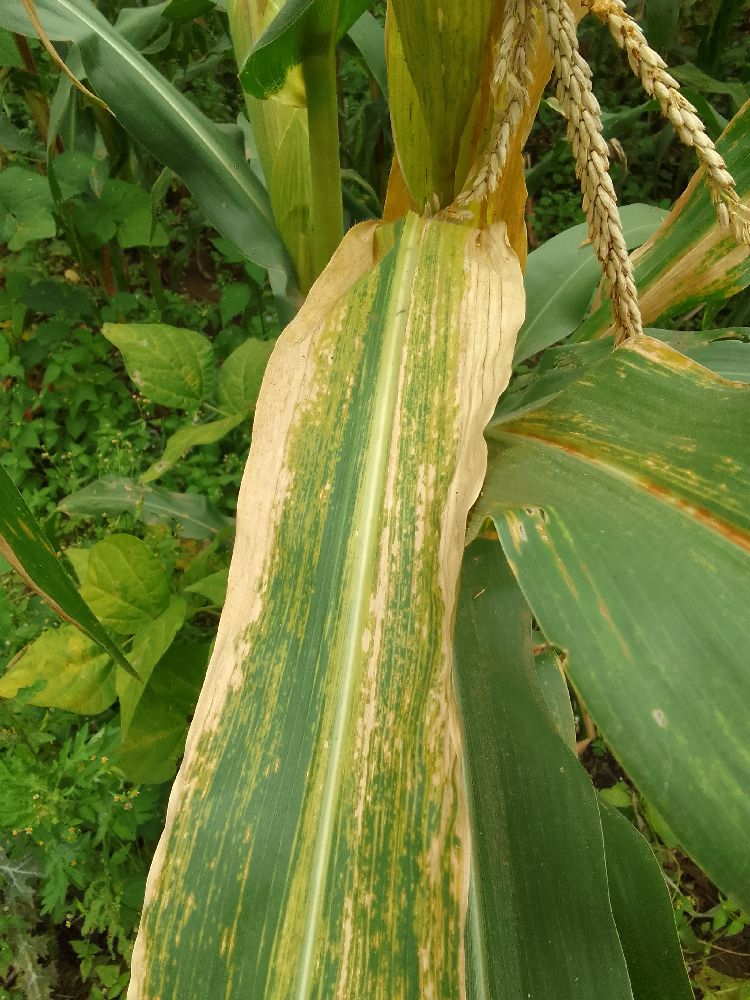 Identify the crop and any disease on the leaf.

maize, maize lethal necrosis
